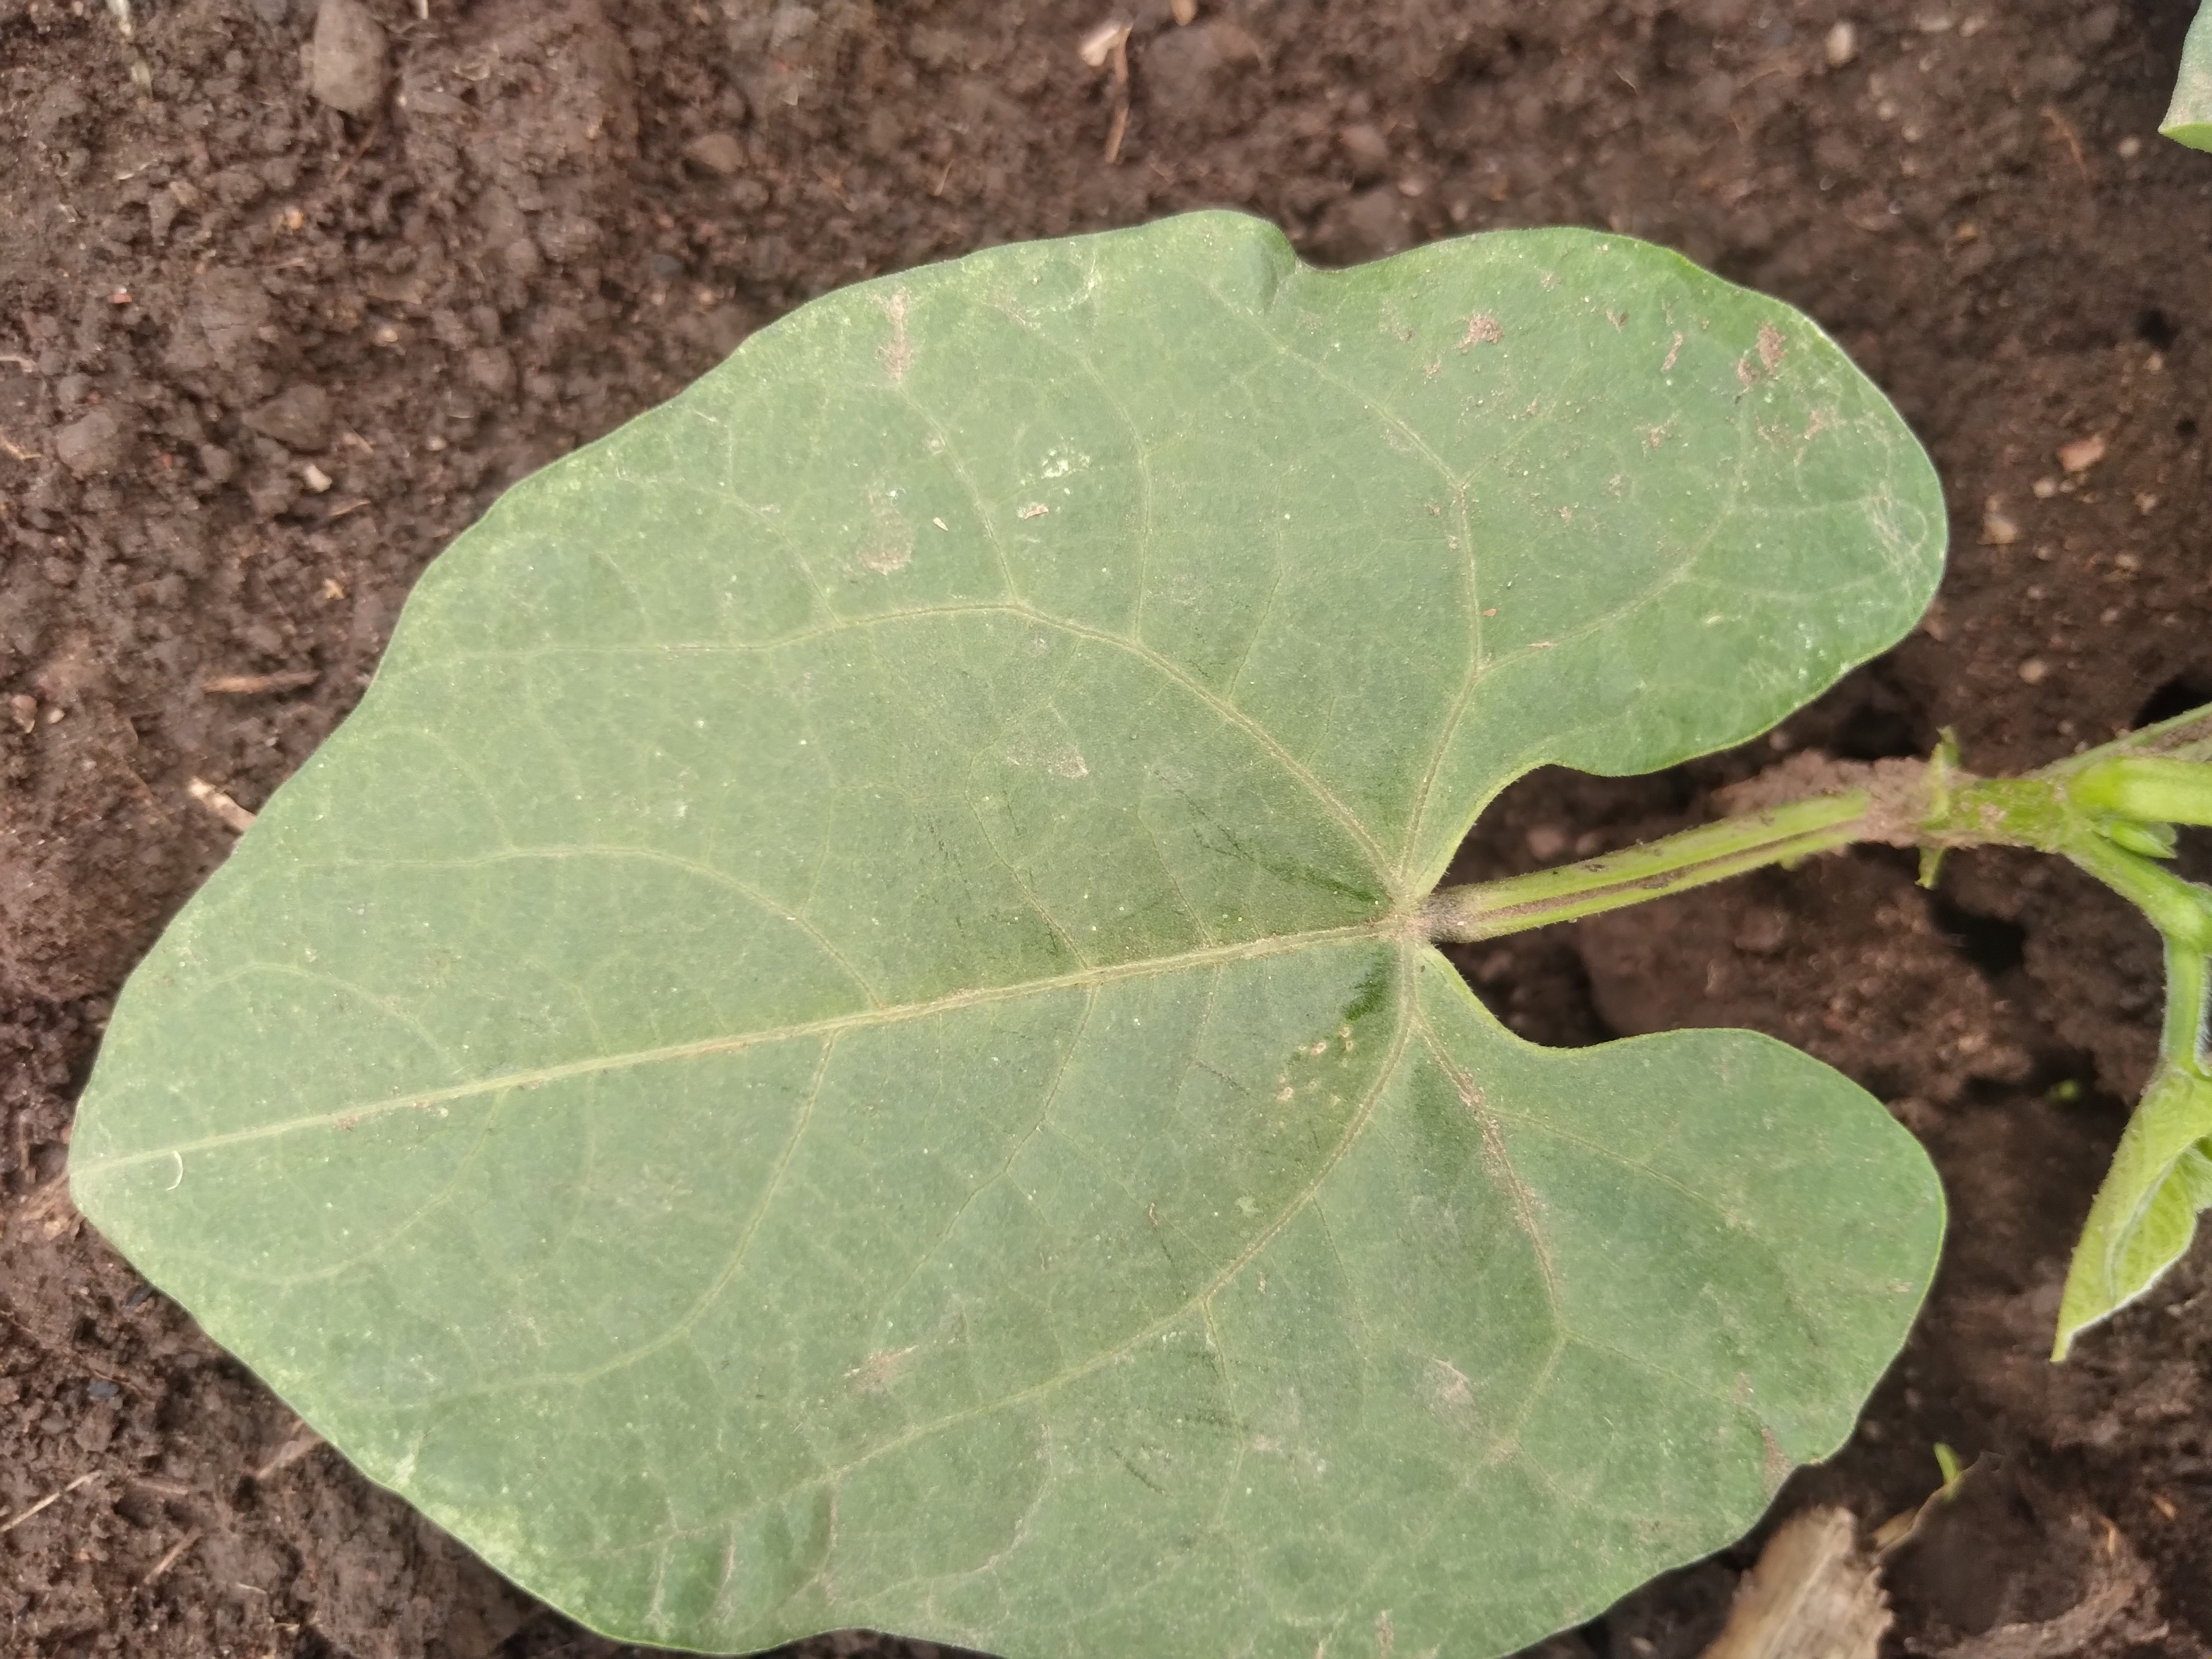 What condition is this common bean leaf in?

healthy
